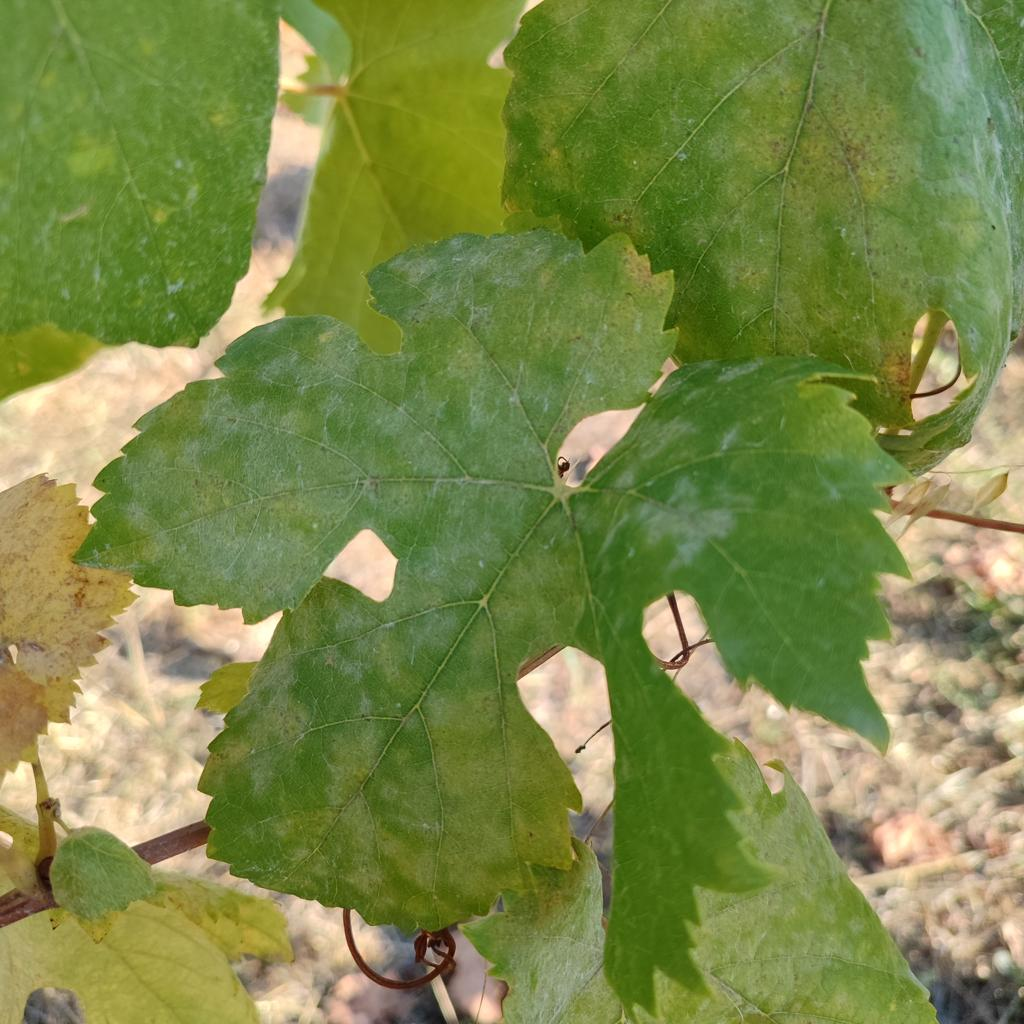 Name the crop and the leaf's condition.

grapevine, powdery mildew
